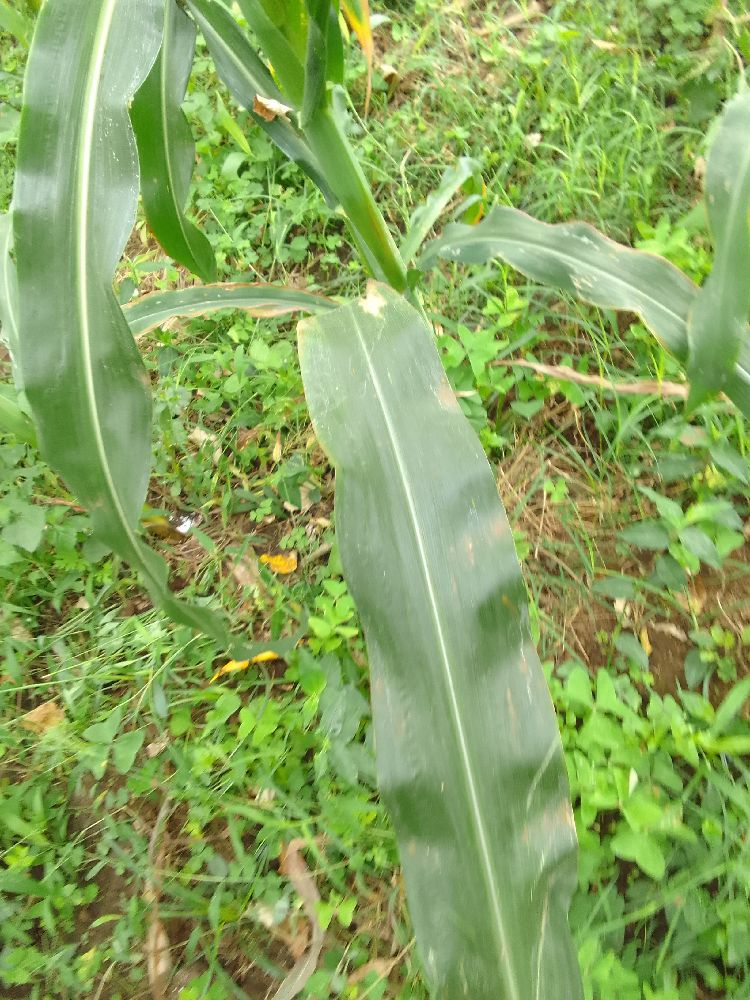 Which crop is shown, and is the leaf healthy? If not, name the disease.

maize, healthy
